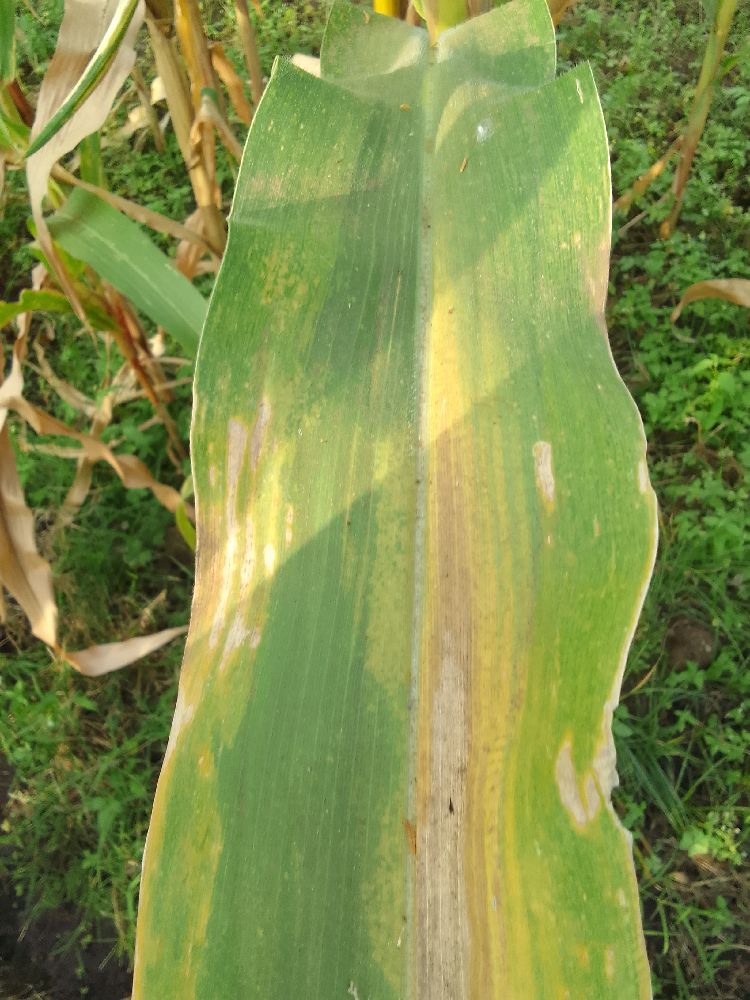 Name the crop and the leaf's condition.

maize, maize lethal necrosis
